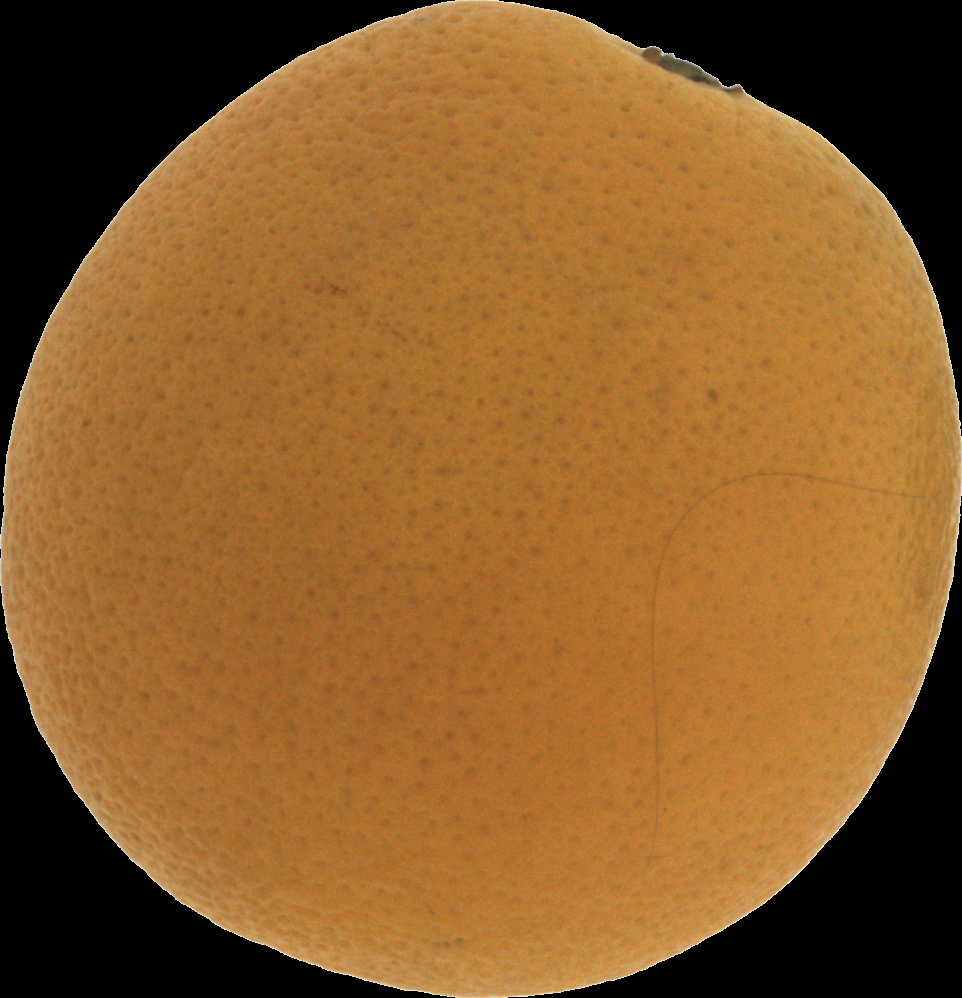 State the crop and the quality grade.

orange, bad
